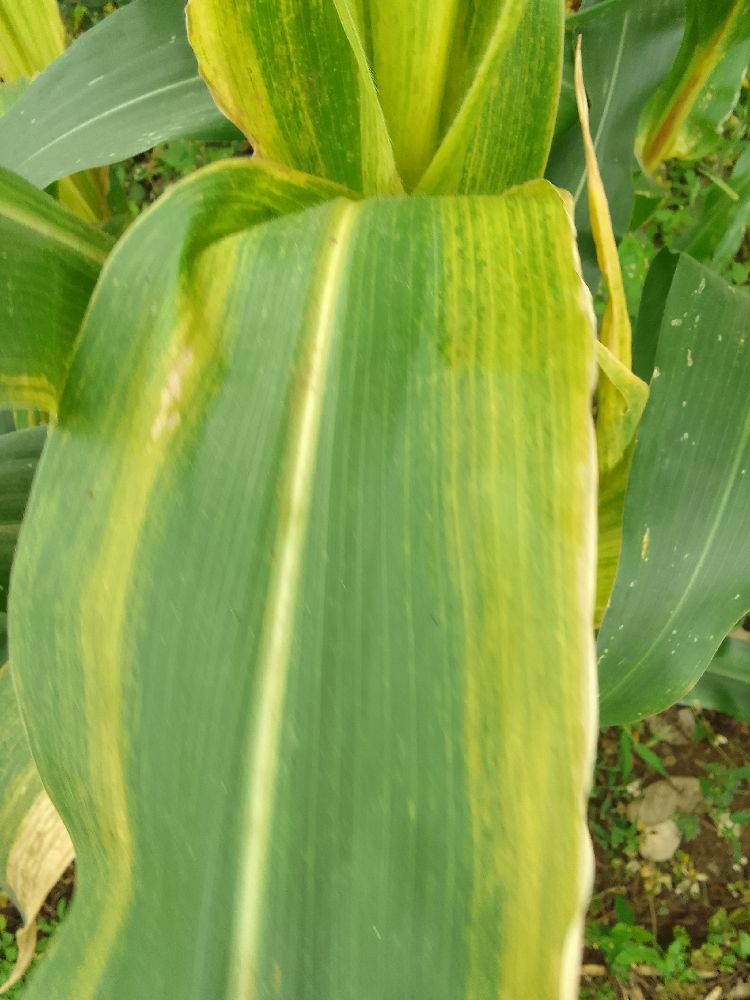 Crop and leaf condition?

maize, maize lethal necrosis
